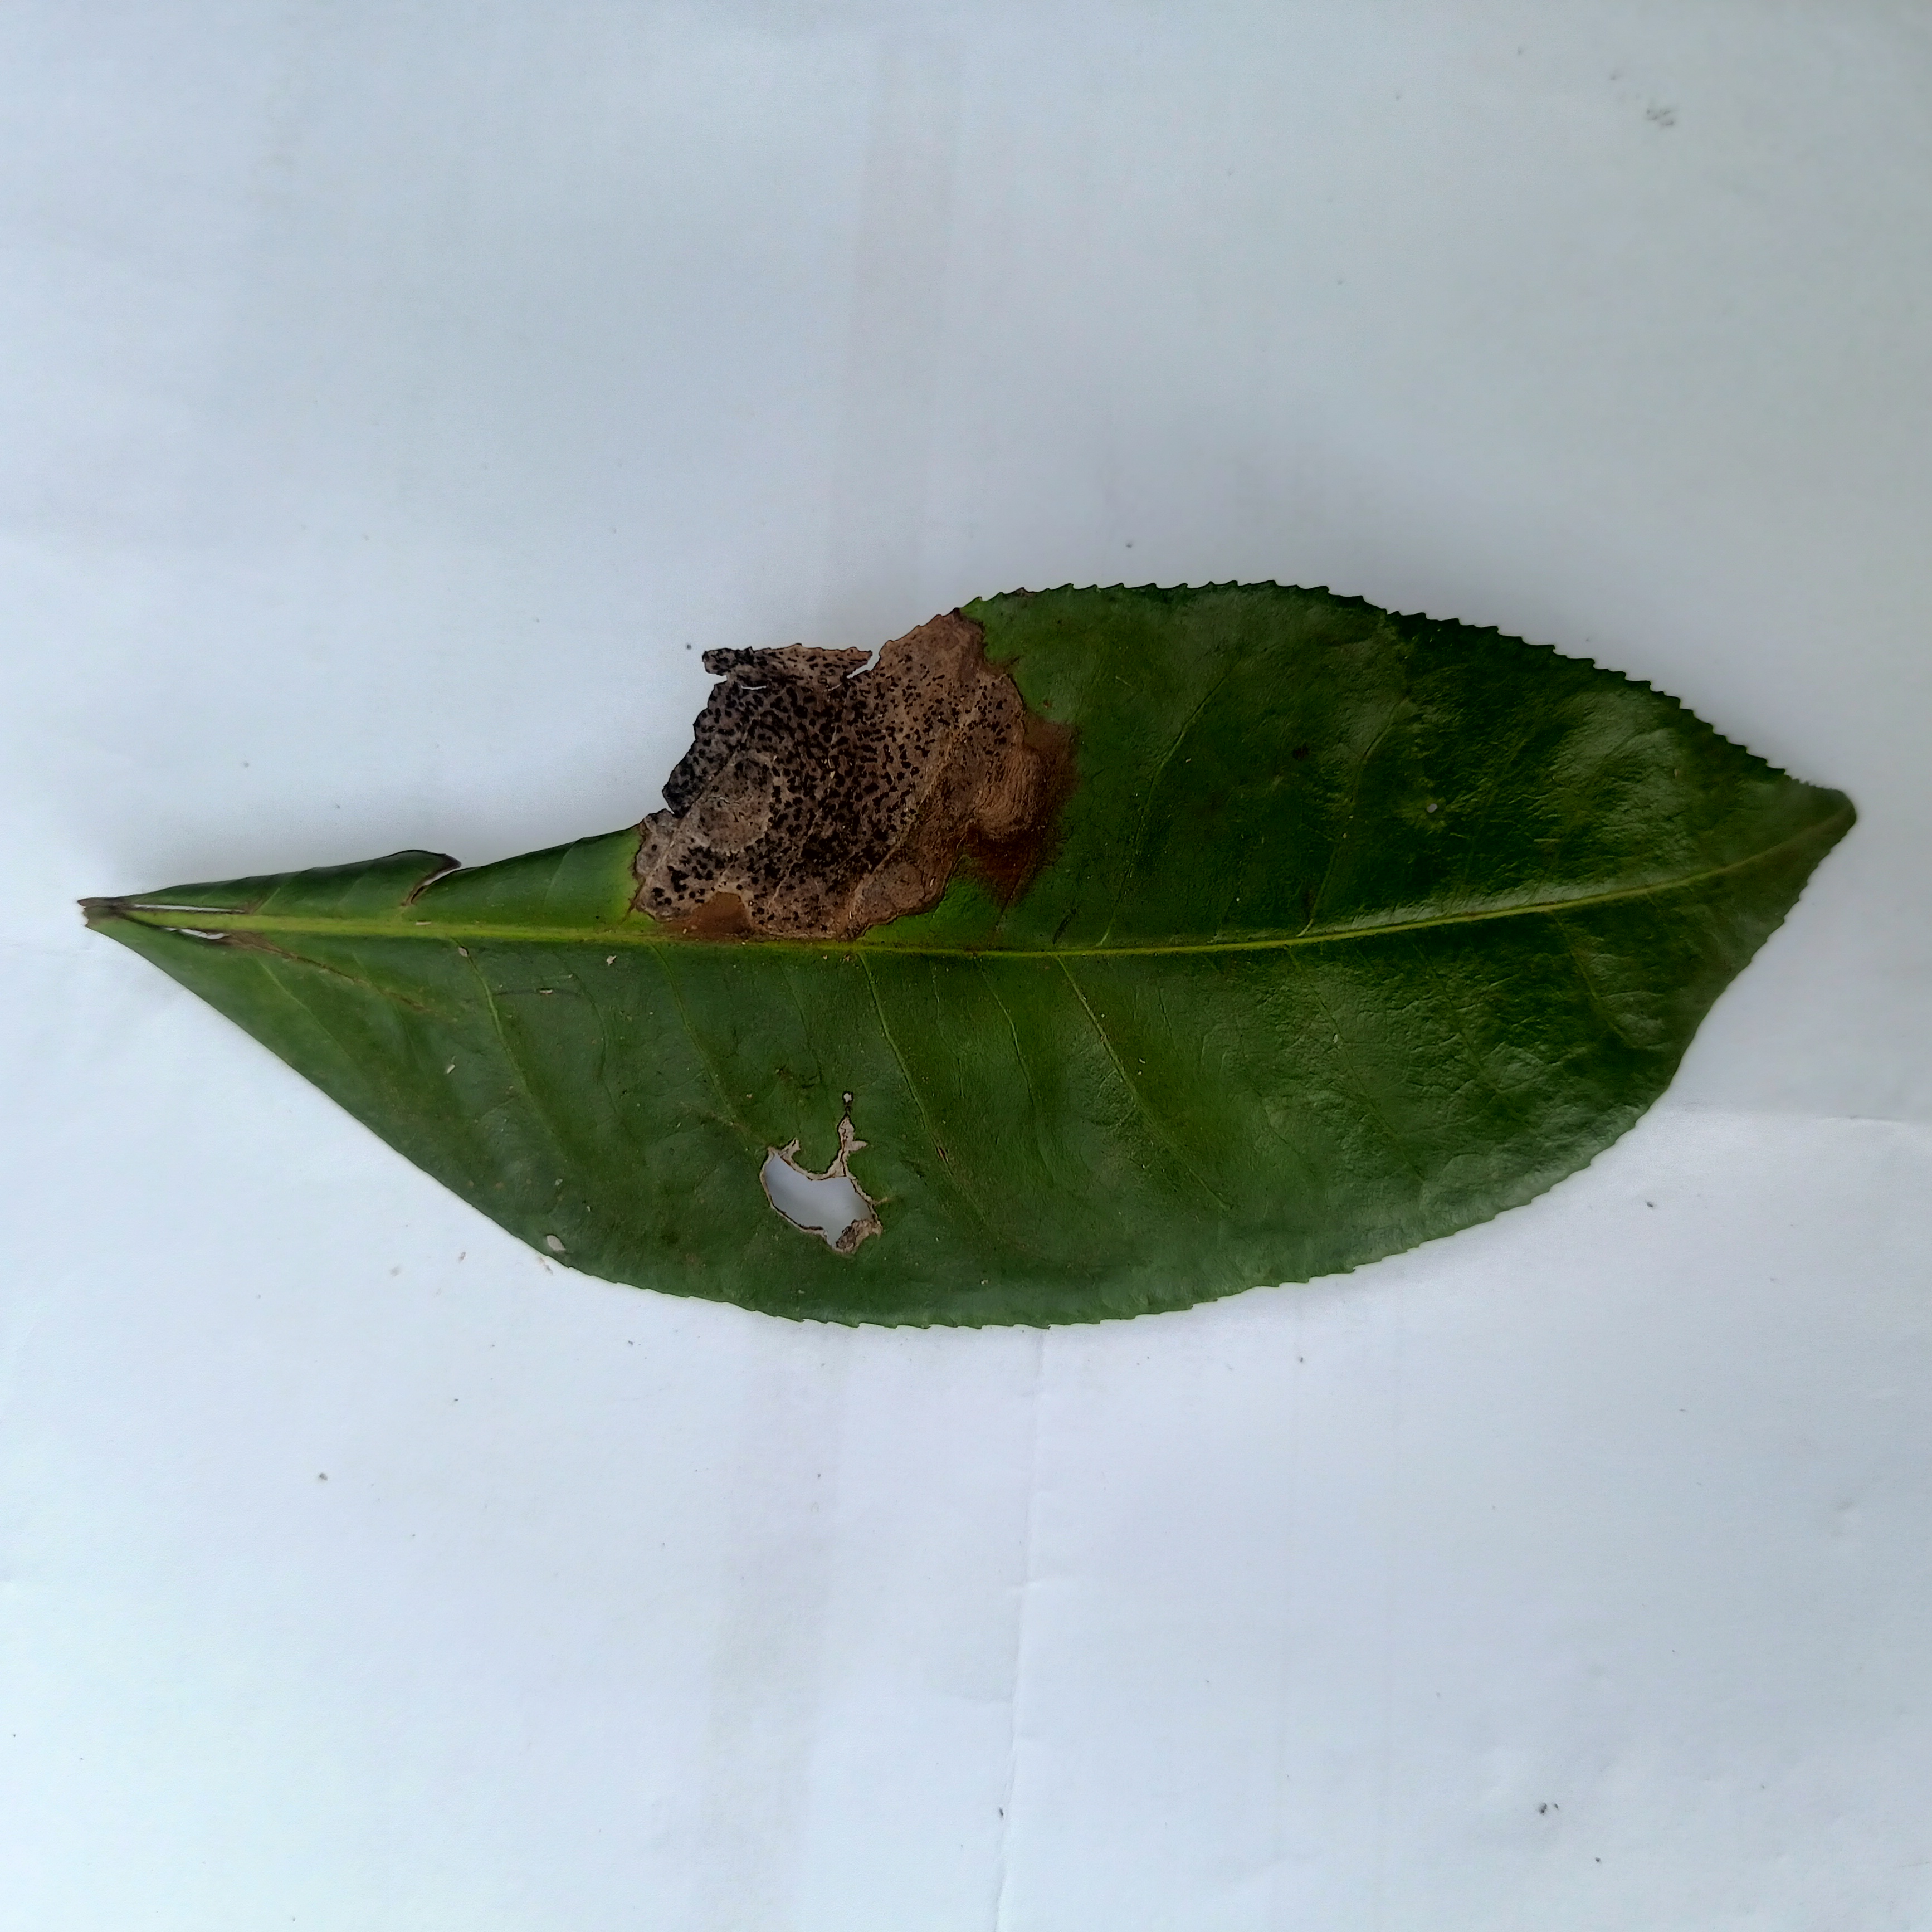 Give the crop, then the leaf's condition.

tea, brown blight
